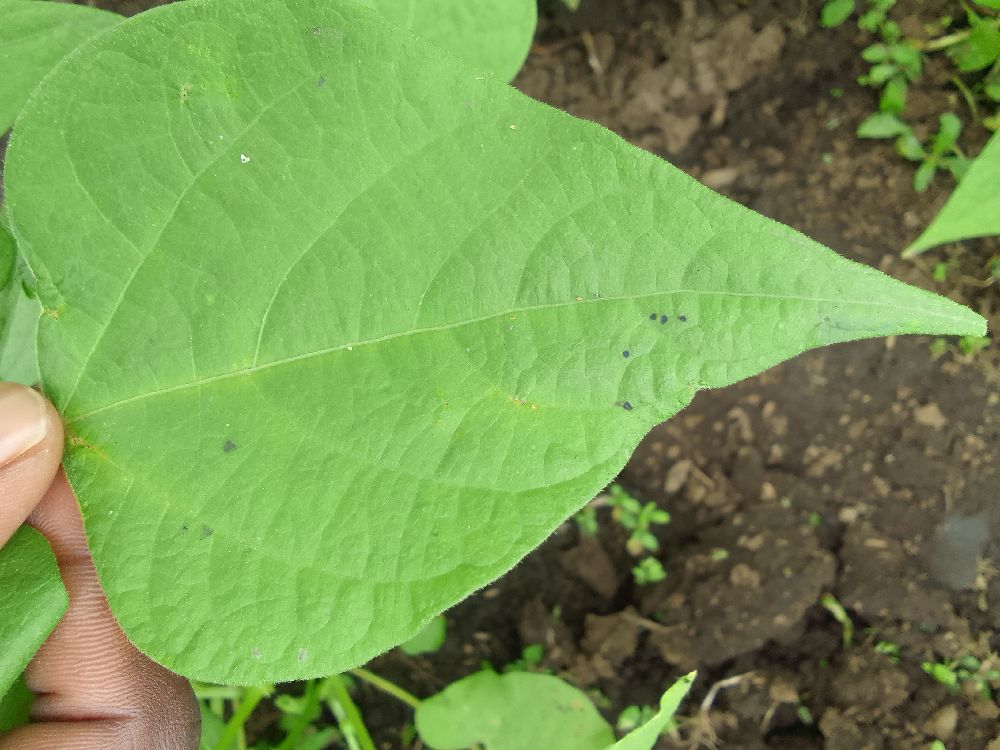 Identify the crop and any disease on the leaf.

common bean, healthy
